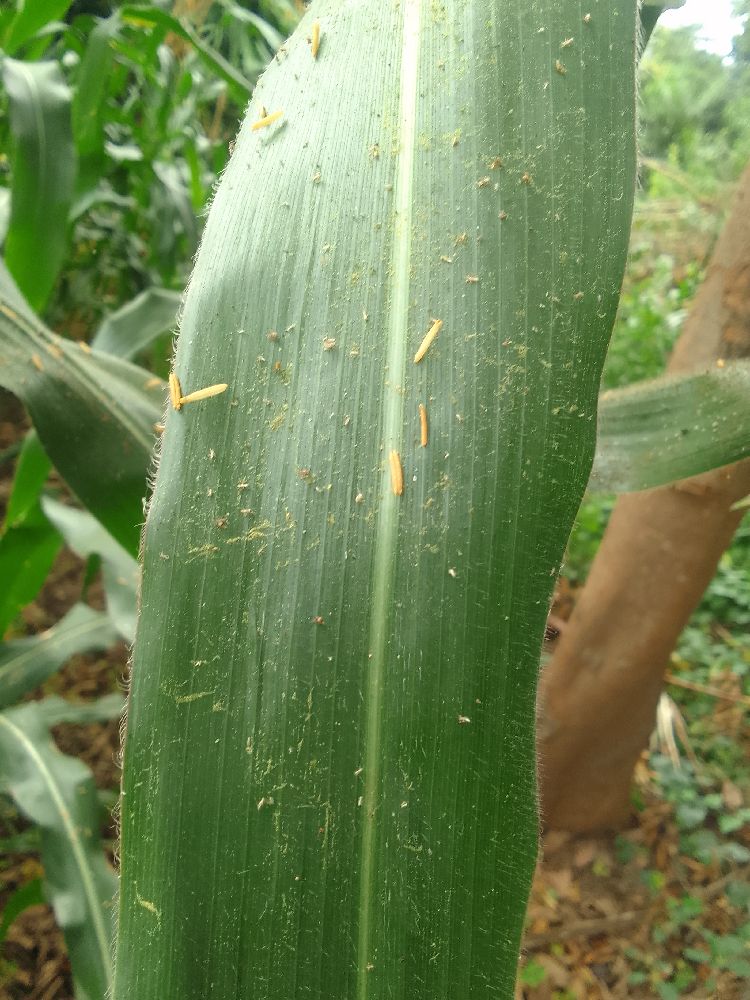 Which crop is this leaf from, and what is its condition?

maize, healthy
